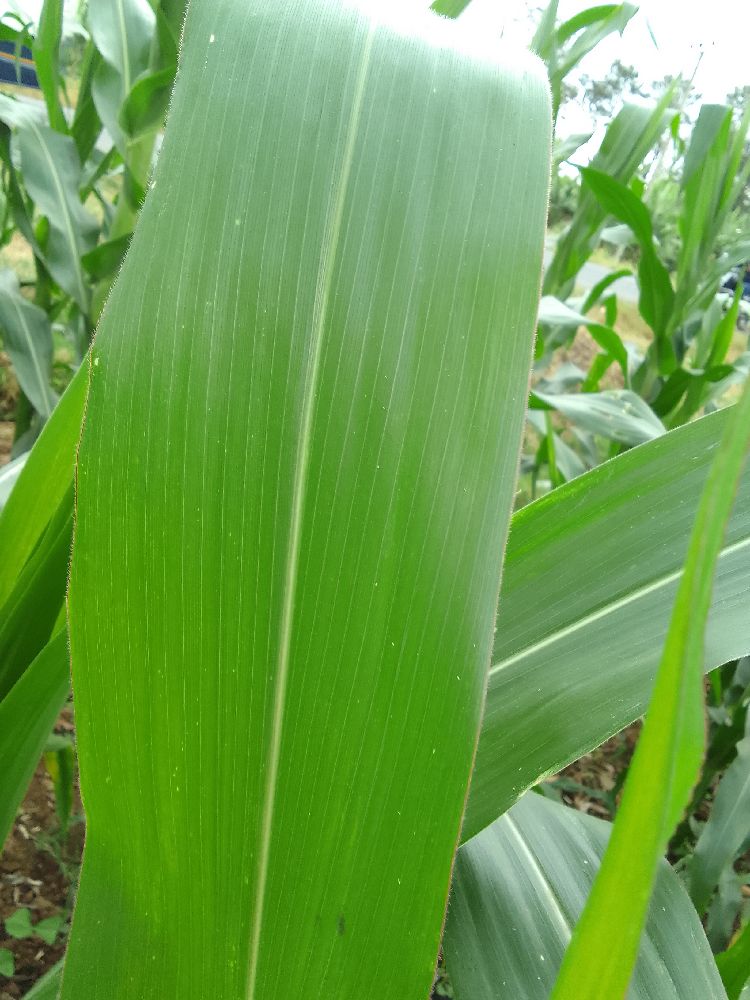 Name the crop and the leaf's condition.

maize, healthy
